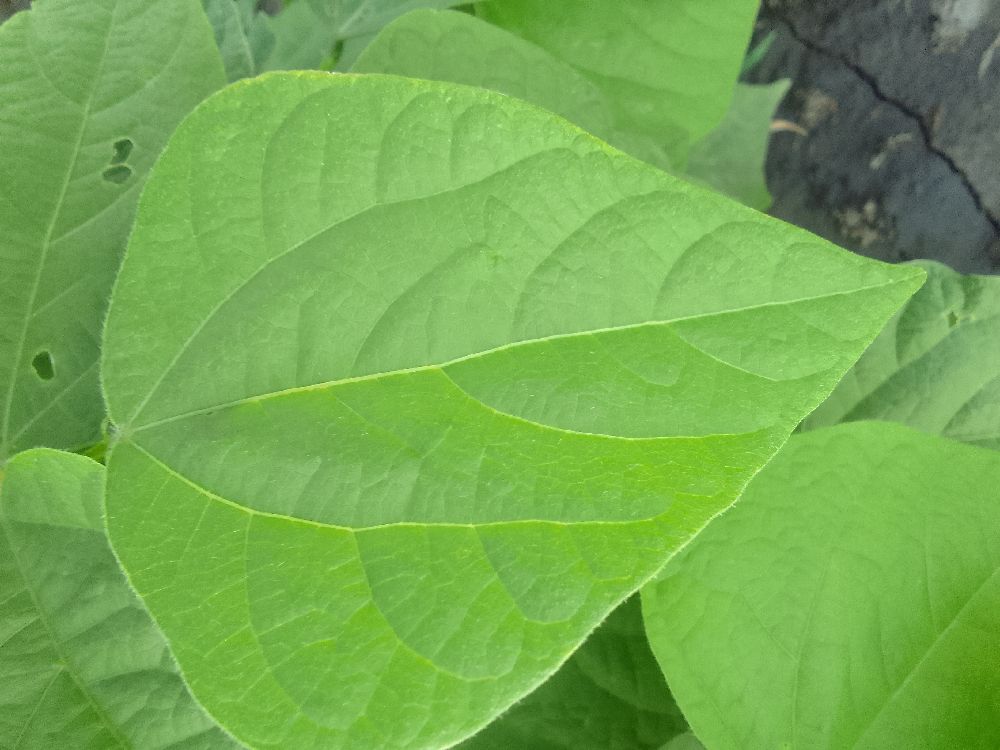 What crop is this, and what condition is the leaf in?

common bean, healthy
